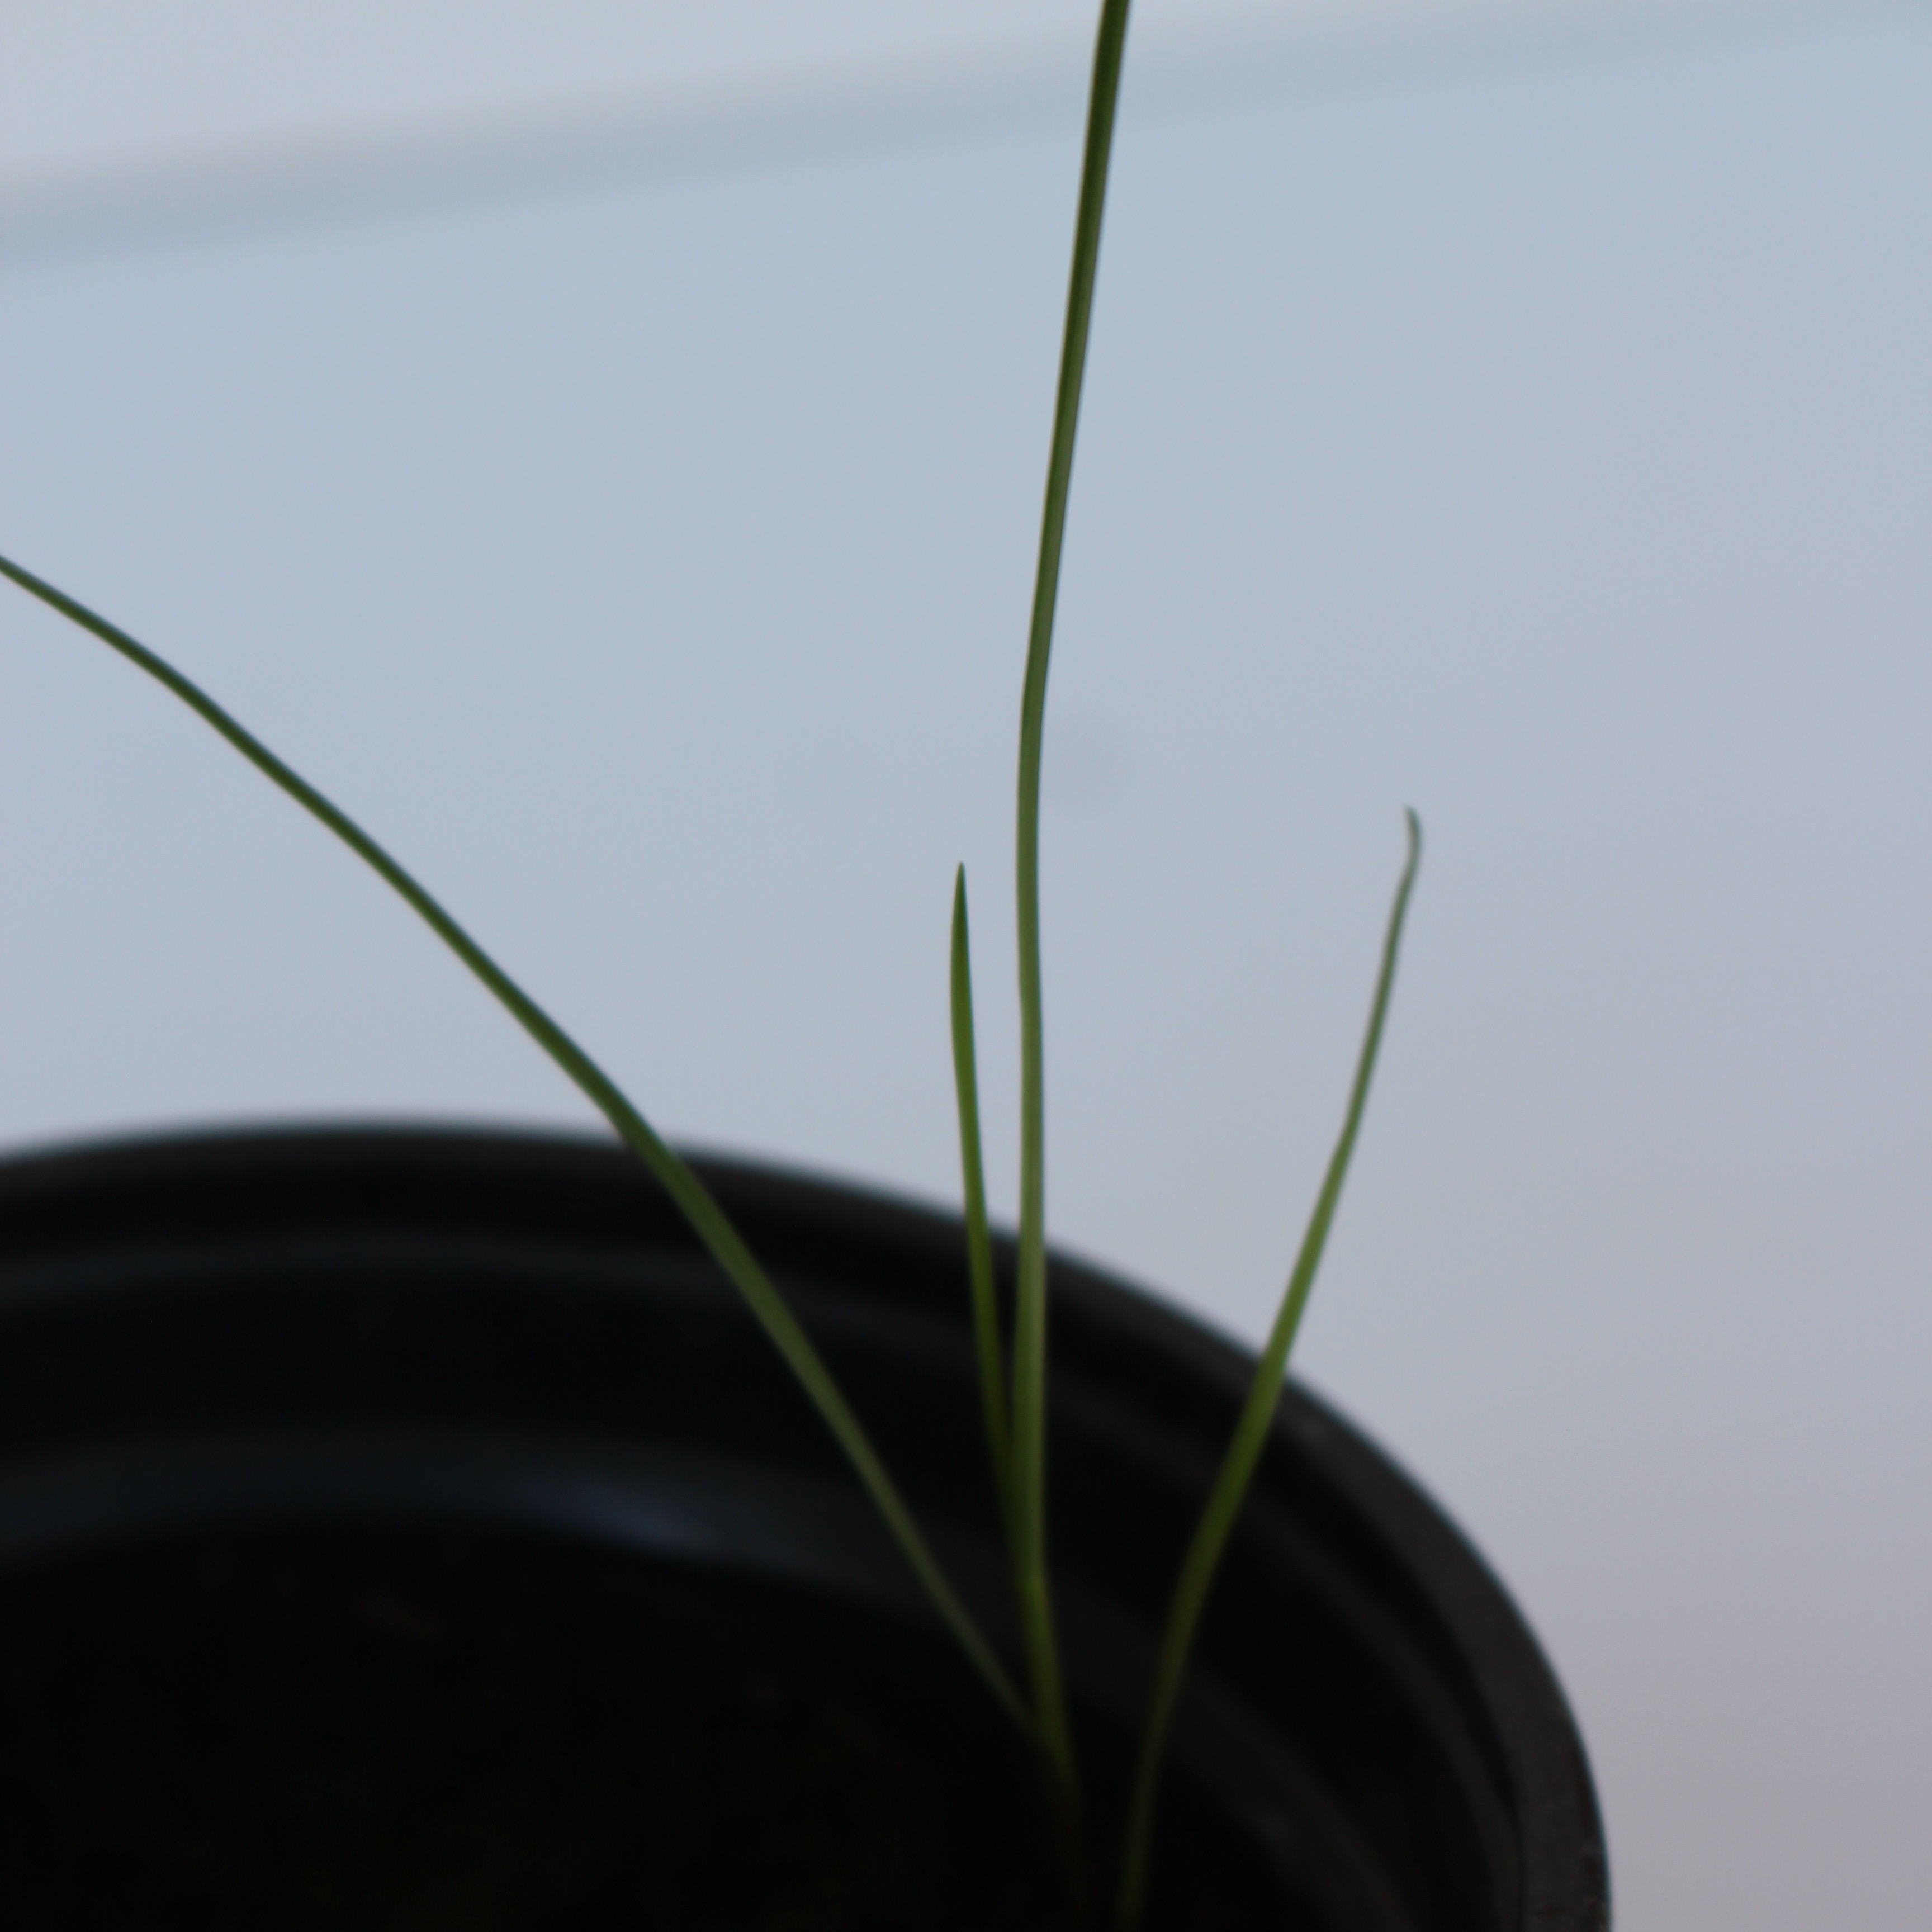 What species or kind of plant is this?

Lolium multiflorum
